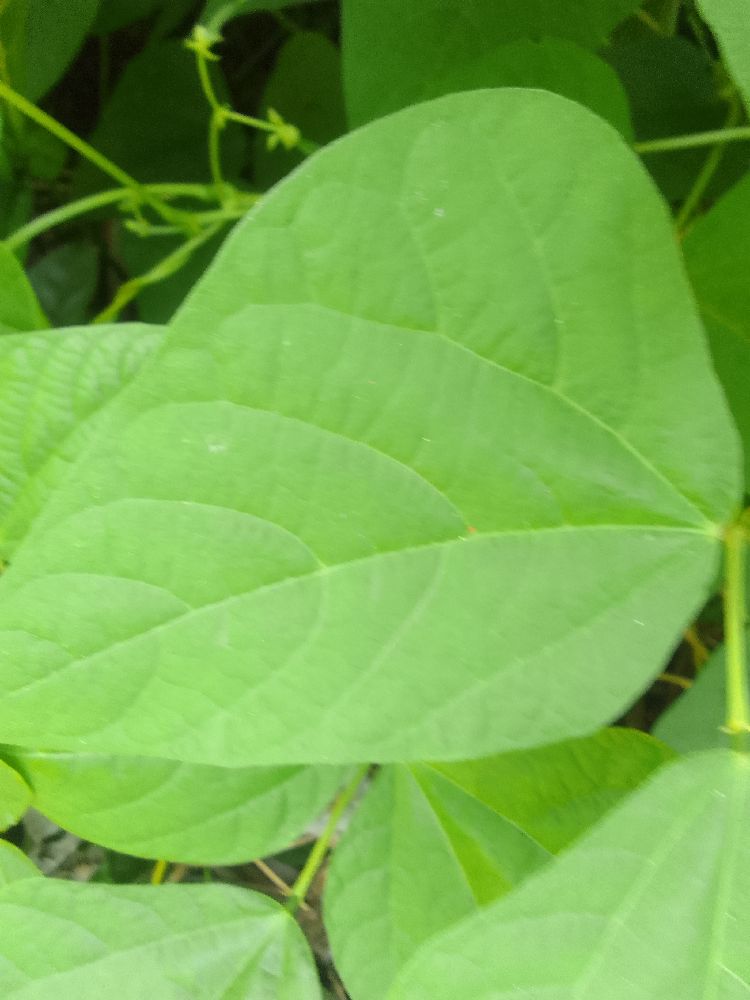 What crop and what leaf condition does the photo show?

common bean, healthy
